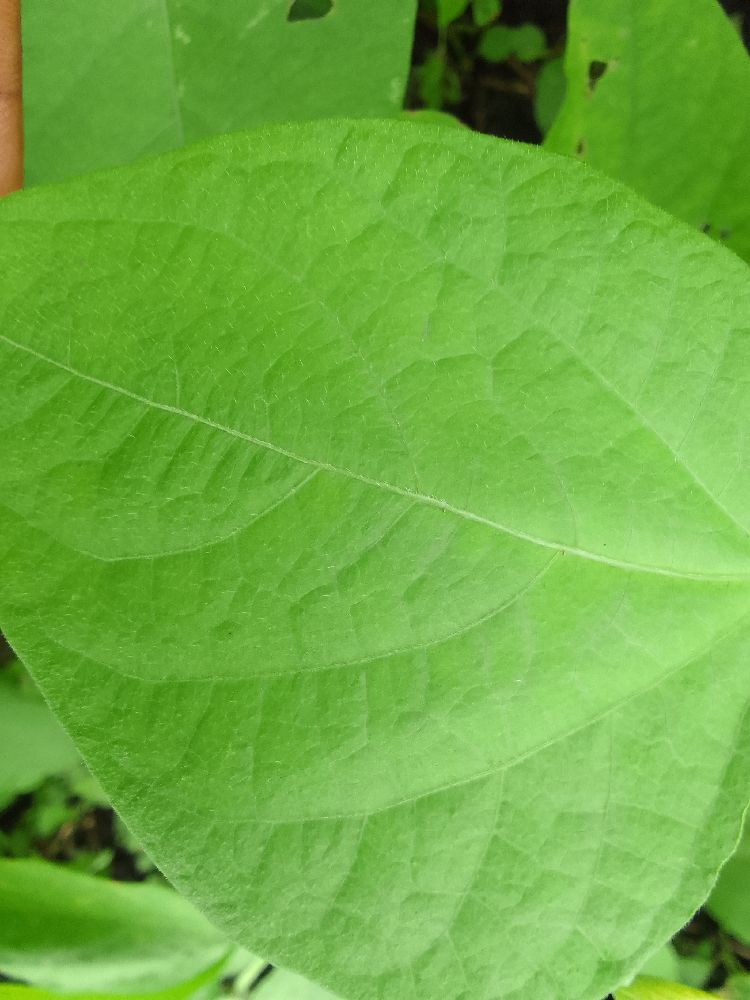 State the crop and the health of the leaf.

common bean, healthy
